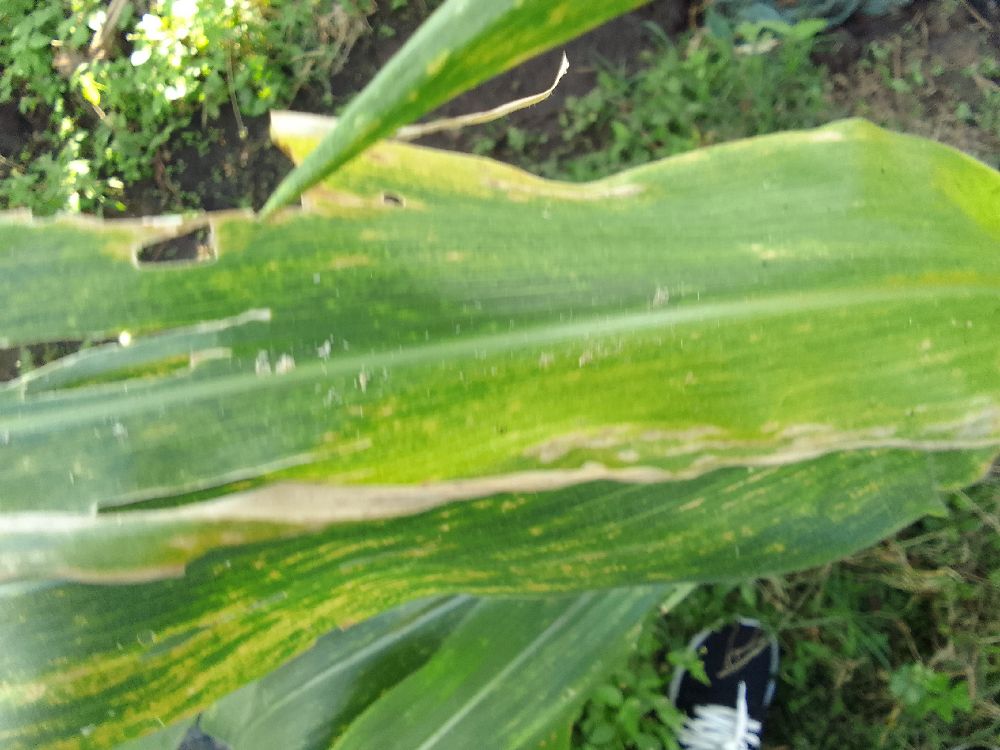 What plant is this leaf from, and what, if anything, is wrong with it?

maize, maize lethal necrosis
